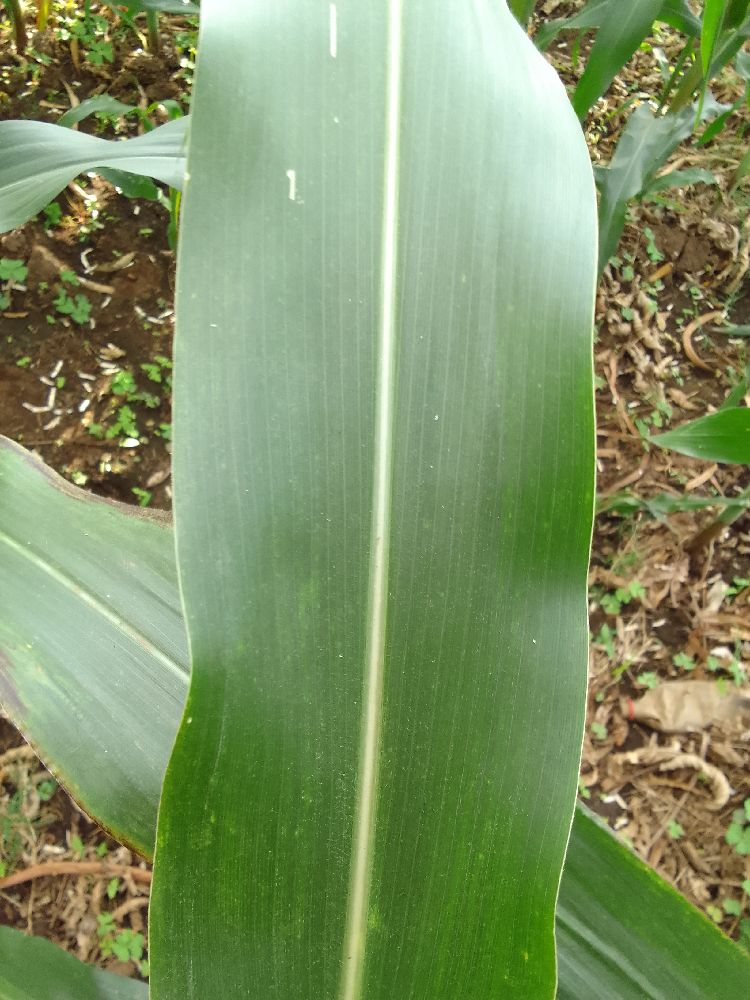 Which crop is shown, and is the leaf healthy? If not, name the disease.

maize, healthy
